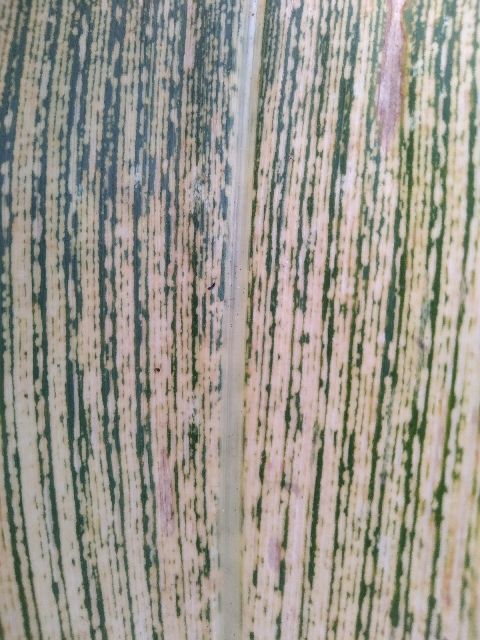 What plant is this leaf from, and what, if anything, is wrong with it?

maize, maize streak virus
